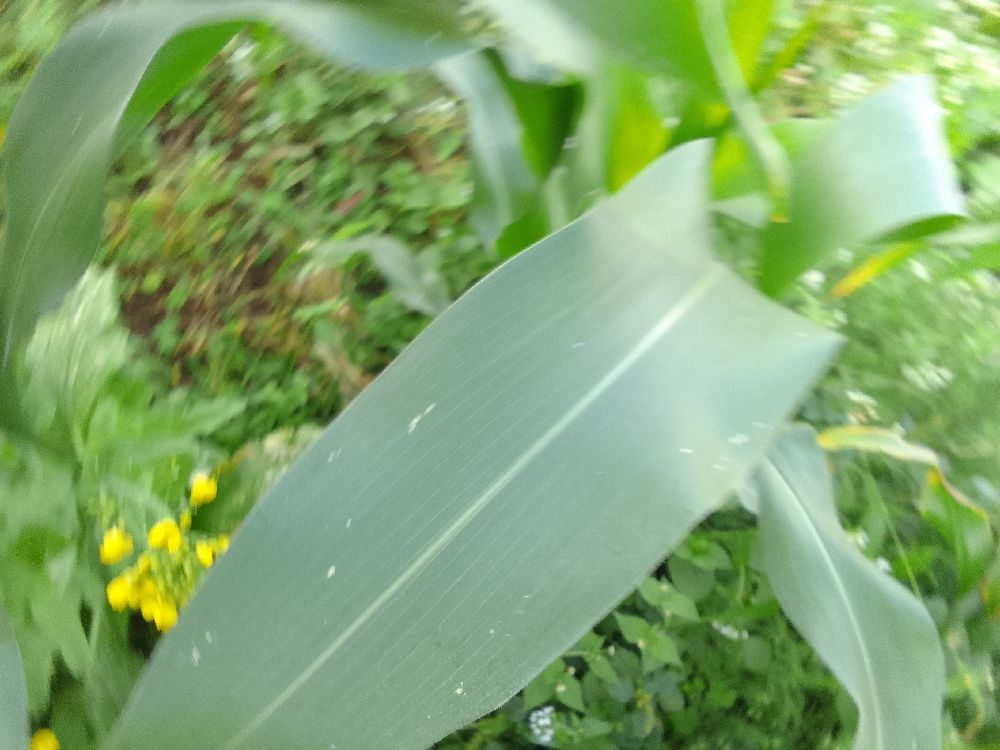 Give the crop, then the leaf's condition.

maize, healthy
